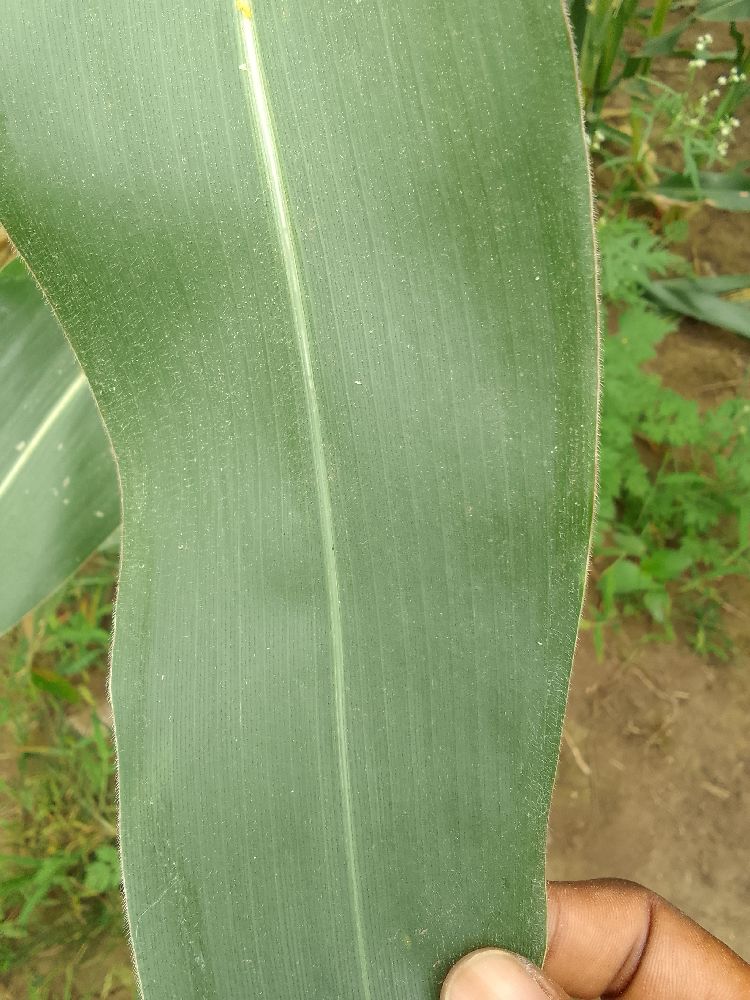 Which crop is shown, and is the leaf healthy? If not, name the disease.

maize, healthy
